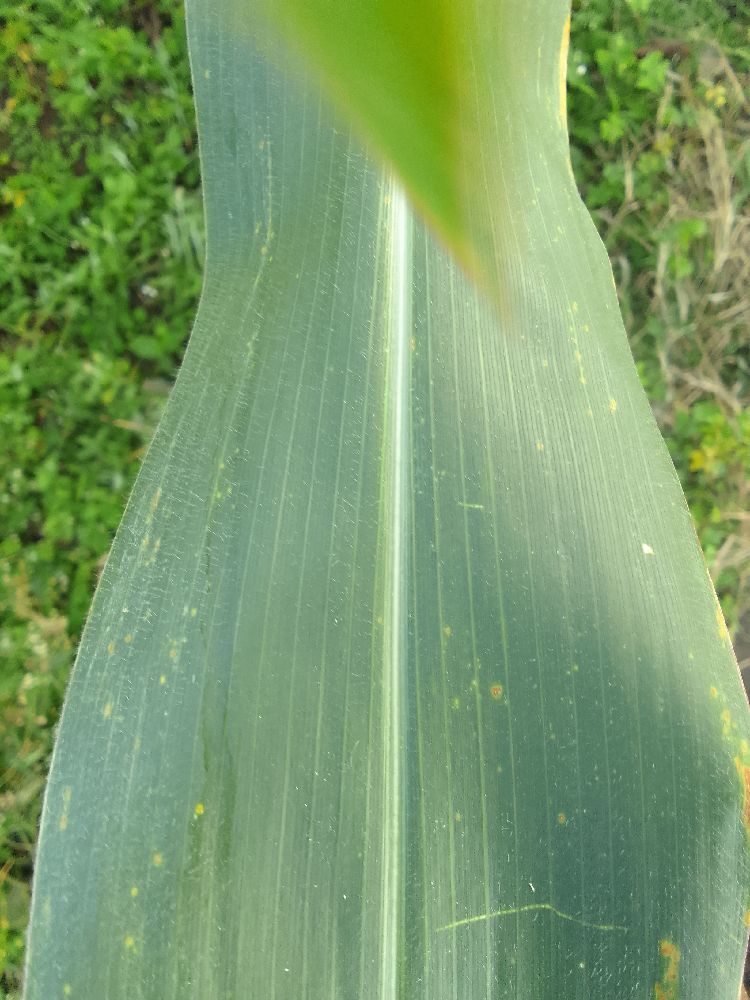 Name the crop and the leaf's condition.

maize, healthy
